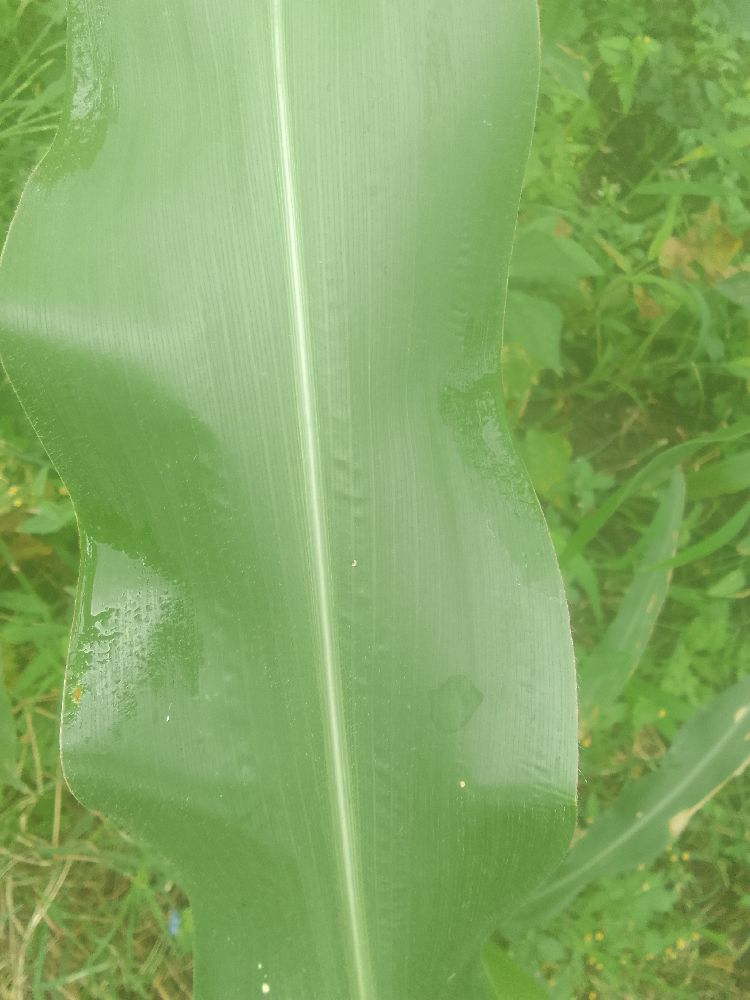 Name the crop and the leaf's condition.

maize, healthy
